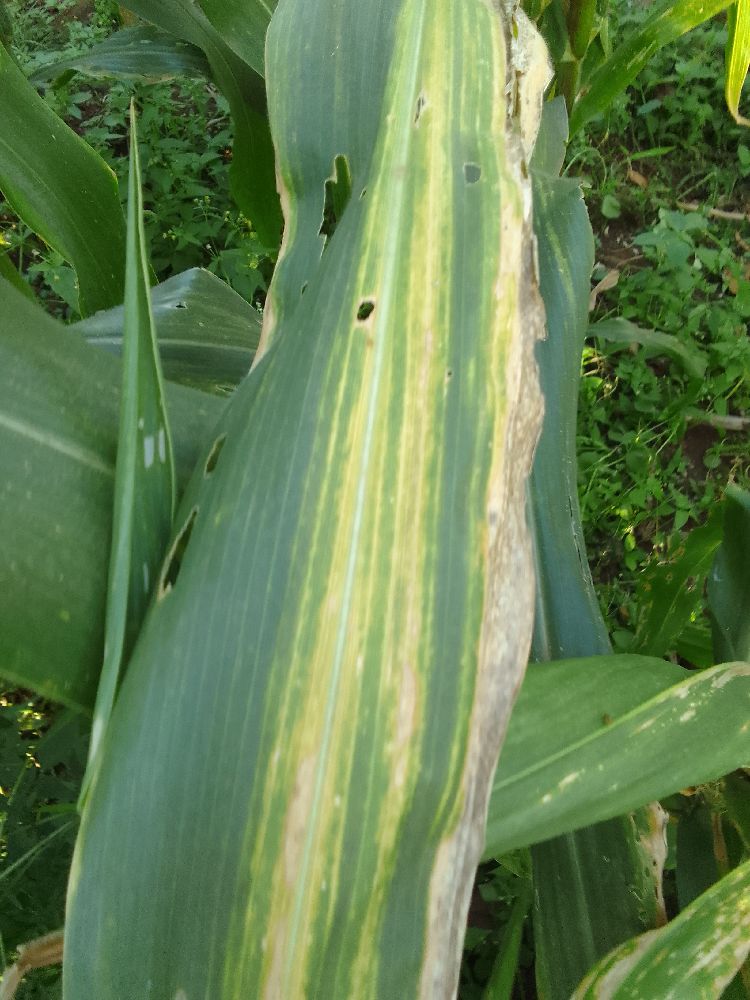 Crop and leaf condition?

maize, maize lethal necrosis
